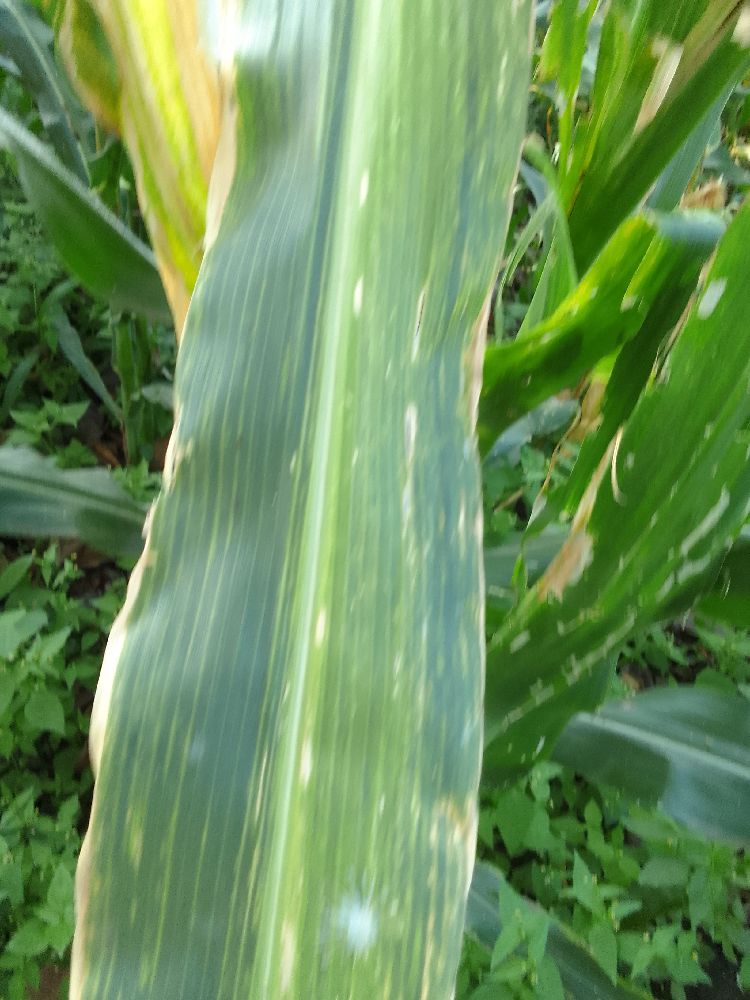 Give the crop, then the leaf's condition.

maize, maize lethal necrosis
